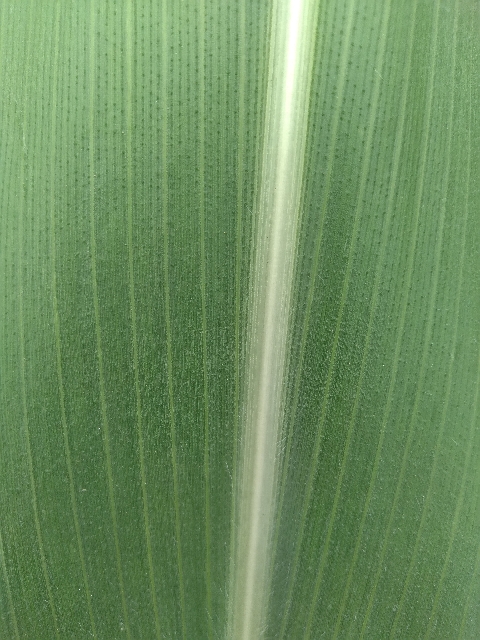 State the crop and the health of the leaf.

maize, healthy
